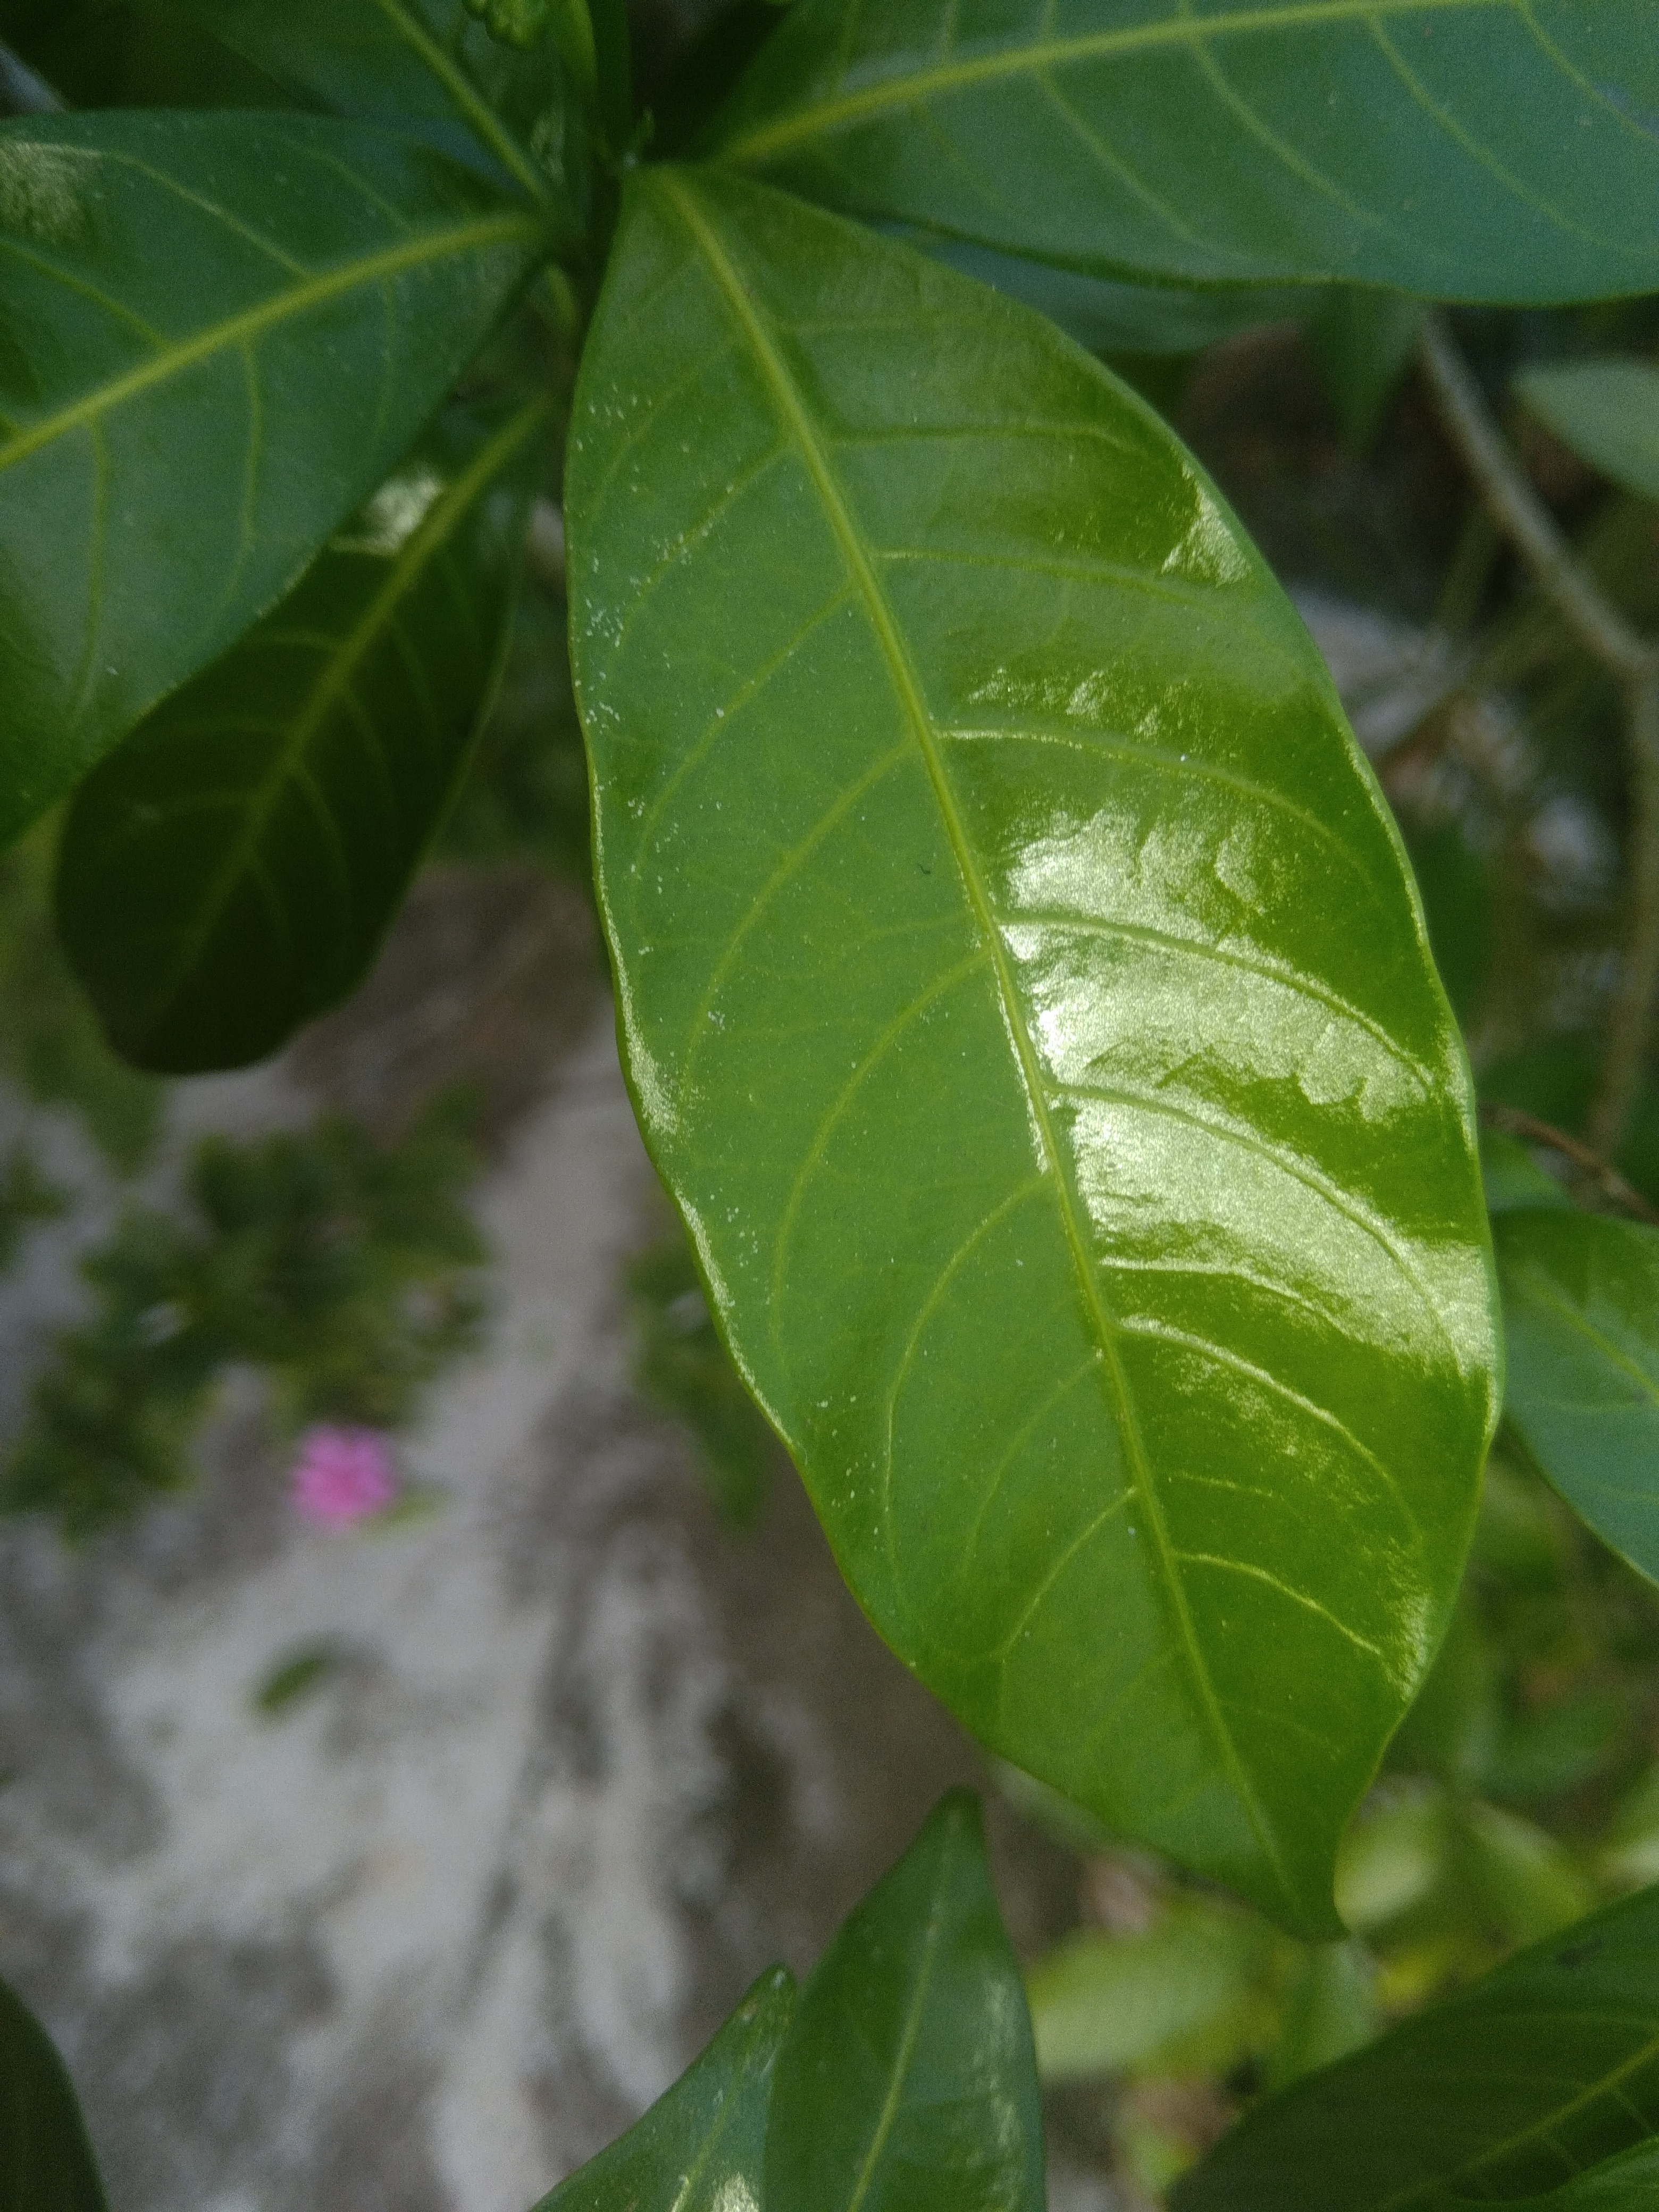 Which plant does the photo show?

togor
